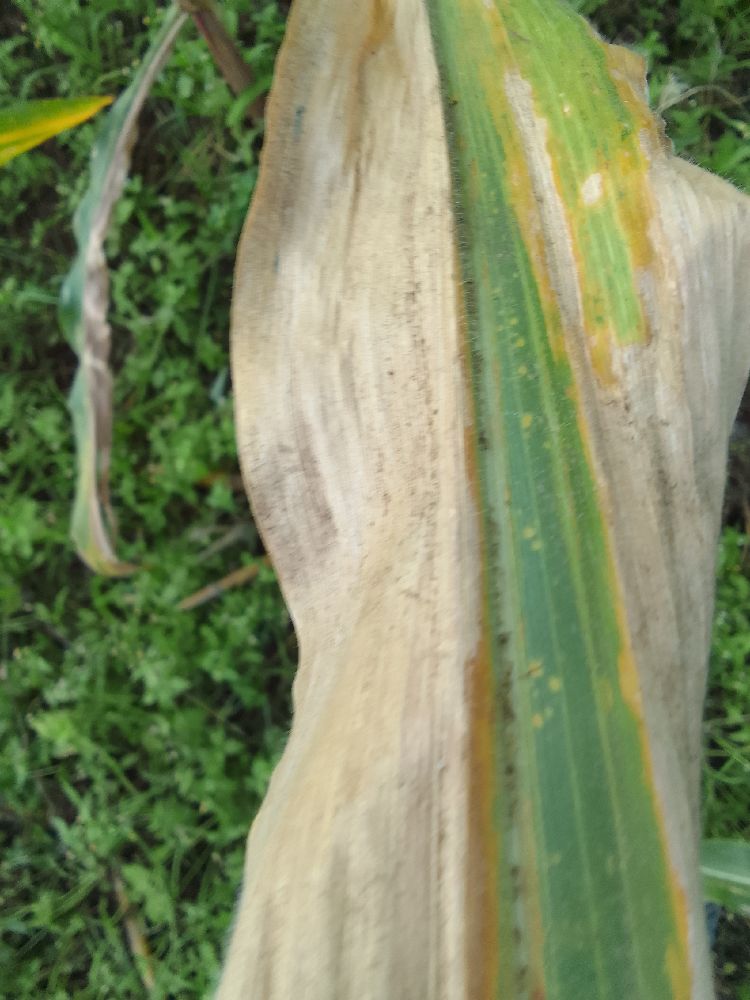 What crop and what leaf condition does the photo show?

maize, maize lethal necrosis
